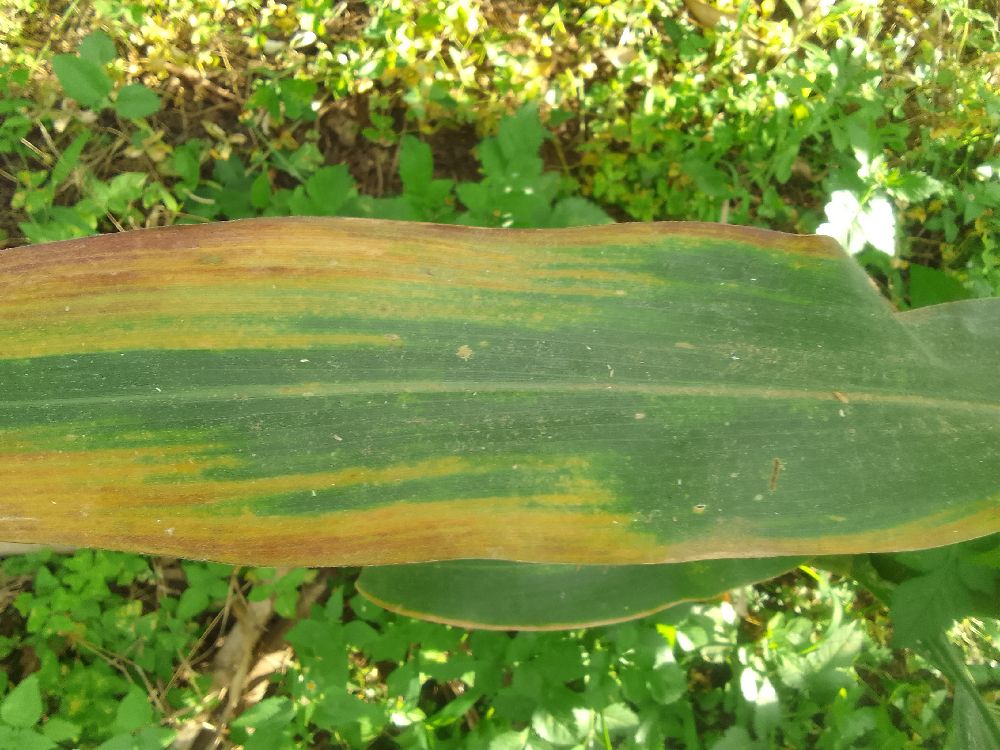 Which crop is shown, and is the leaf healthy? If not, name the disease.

maize, maize lethal necrosis
